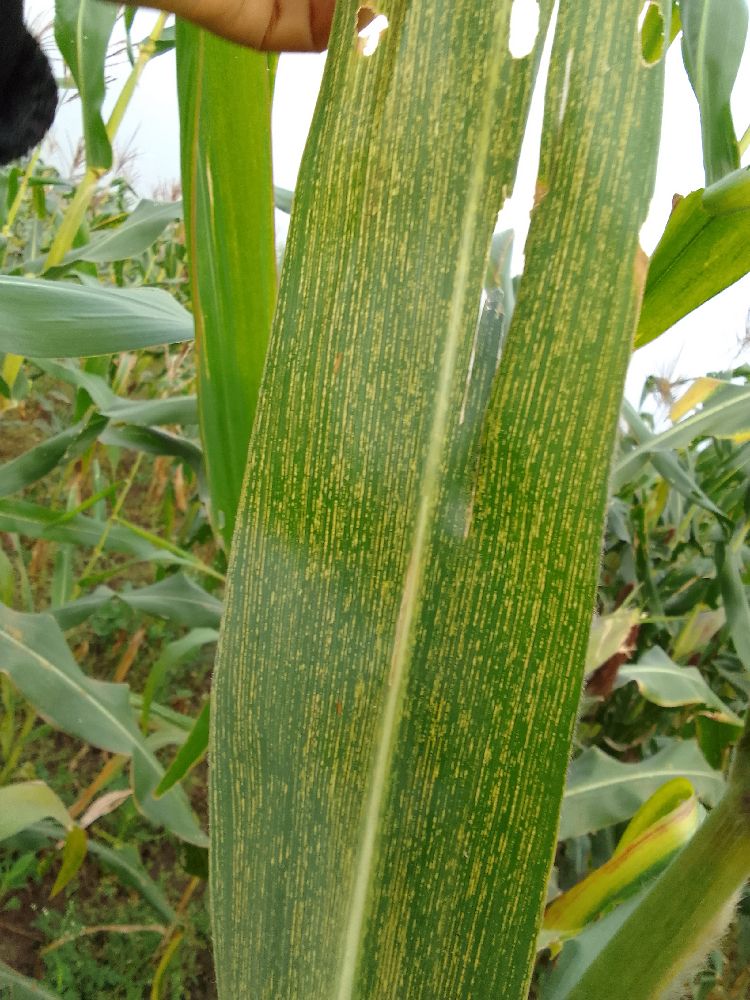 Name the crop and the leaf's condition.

maize, healthy
